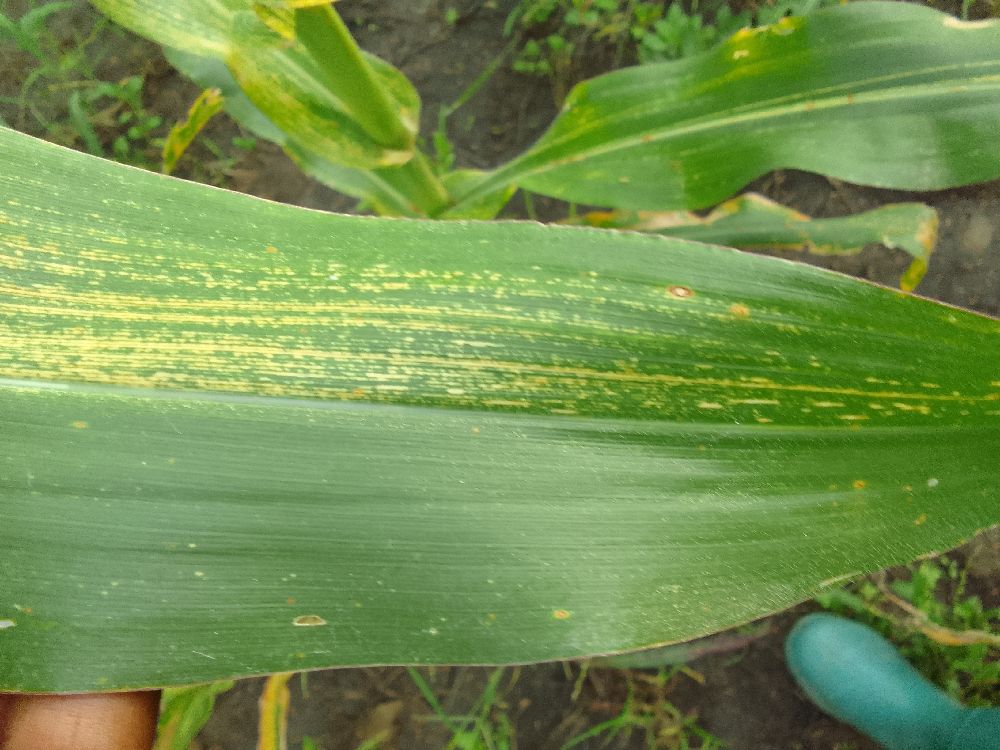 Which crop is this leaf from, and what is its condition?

maize, maize streak virus
